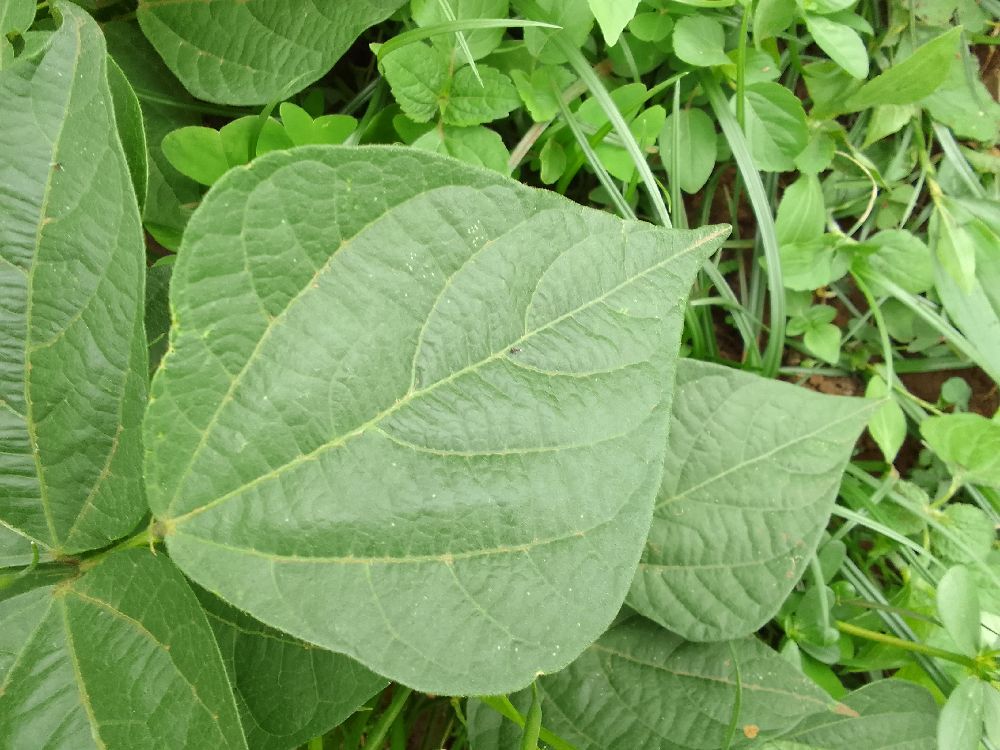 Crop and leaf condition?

common bean, healthy
